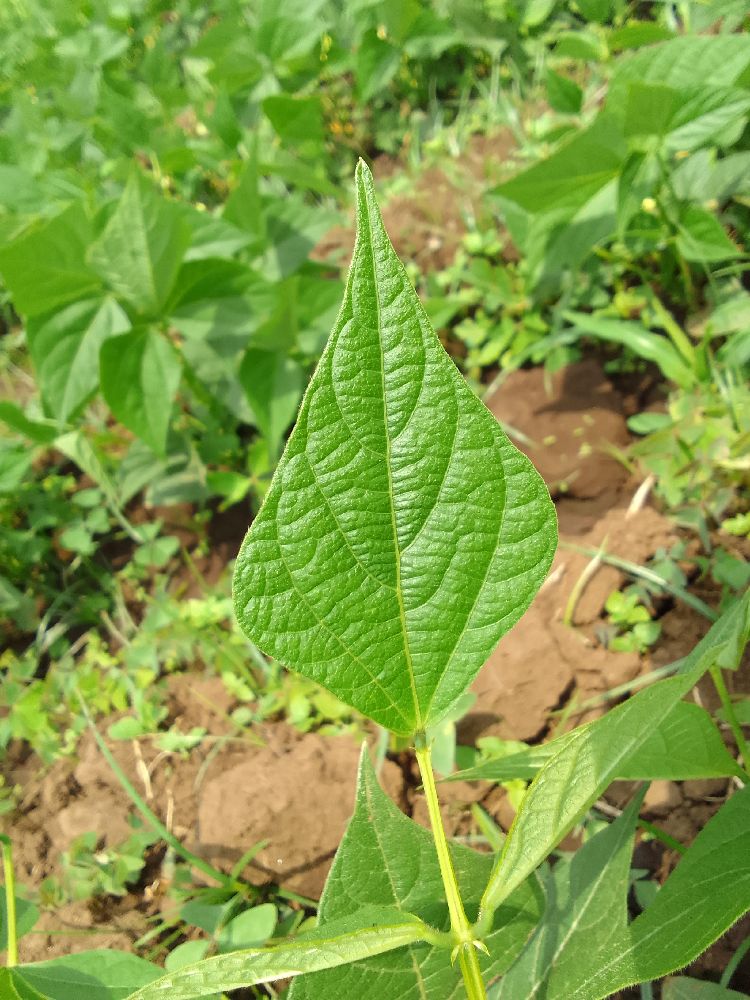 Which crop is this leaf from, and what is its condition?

common bean, healthy
